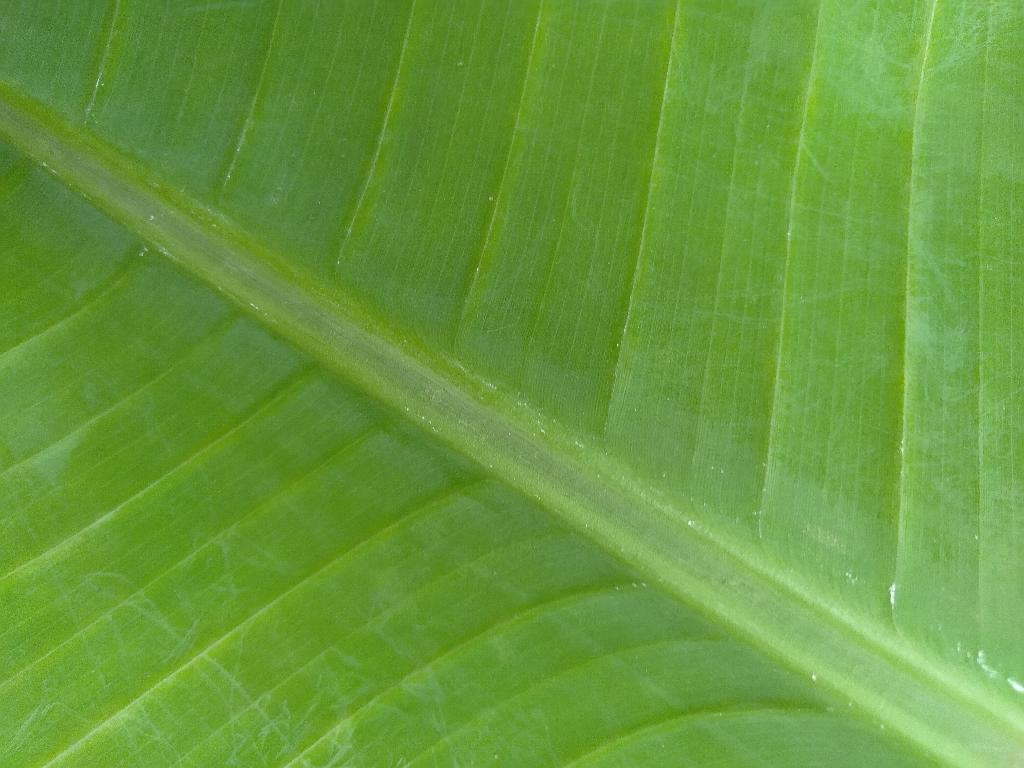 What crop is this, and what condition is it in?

banana, healthy
